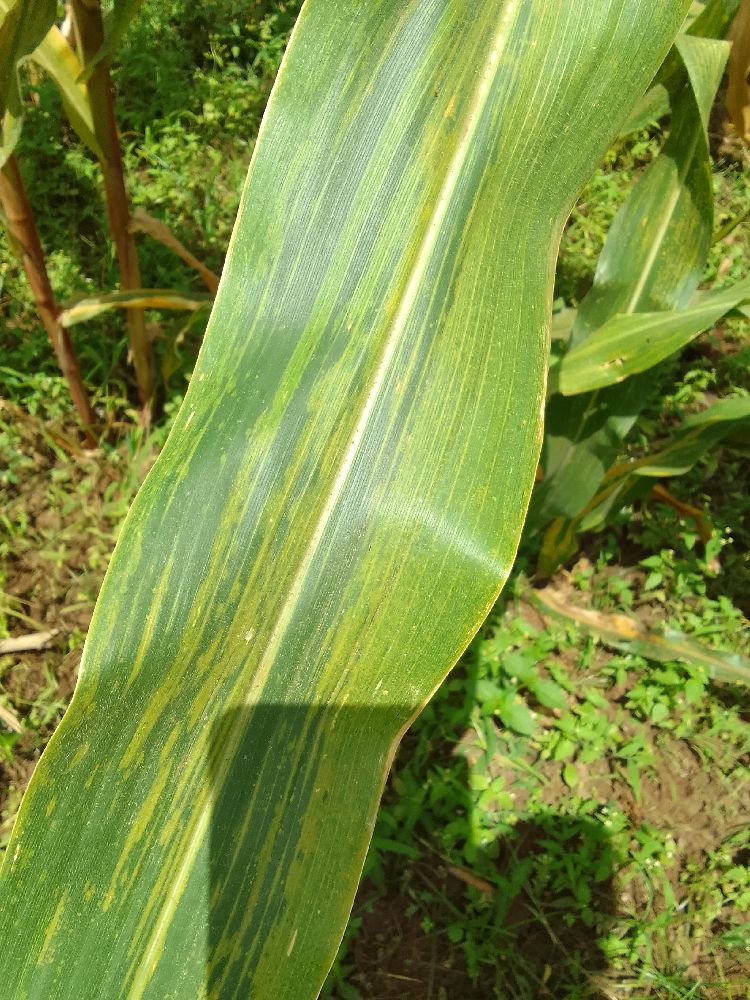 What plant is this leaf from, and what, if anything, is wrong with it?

maize, maize lethal necrosis
